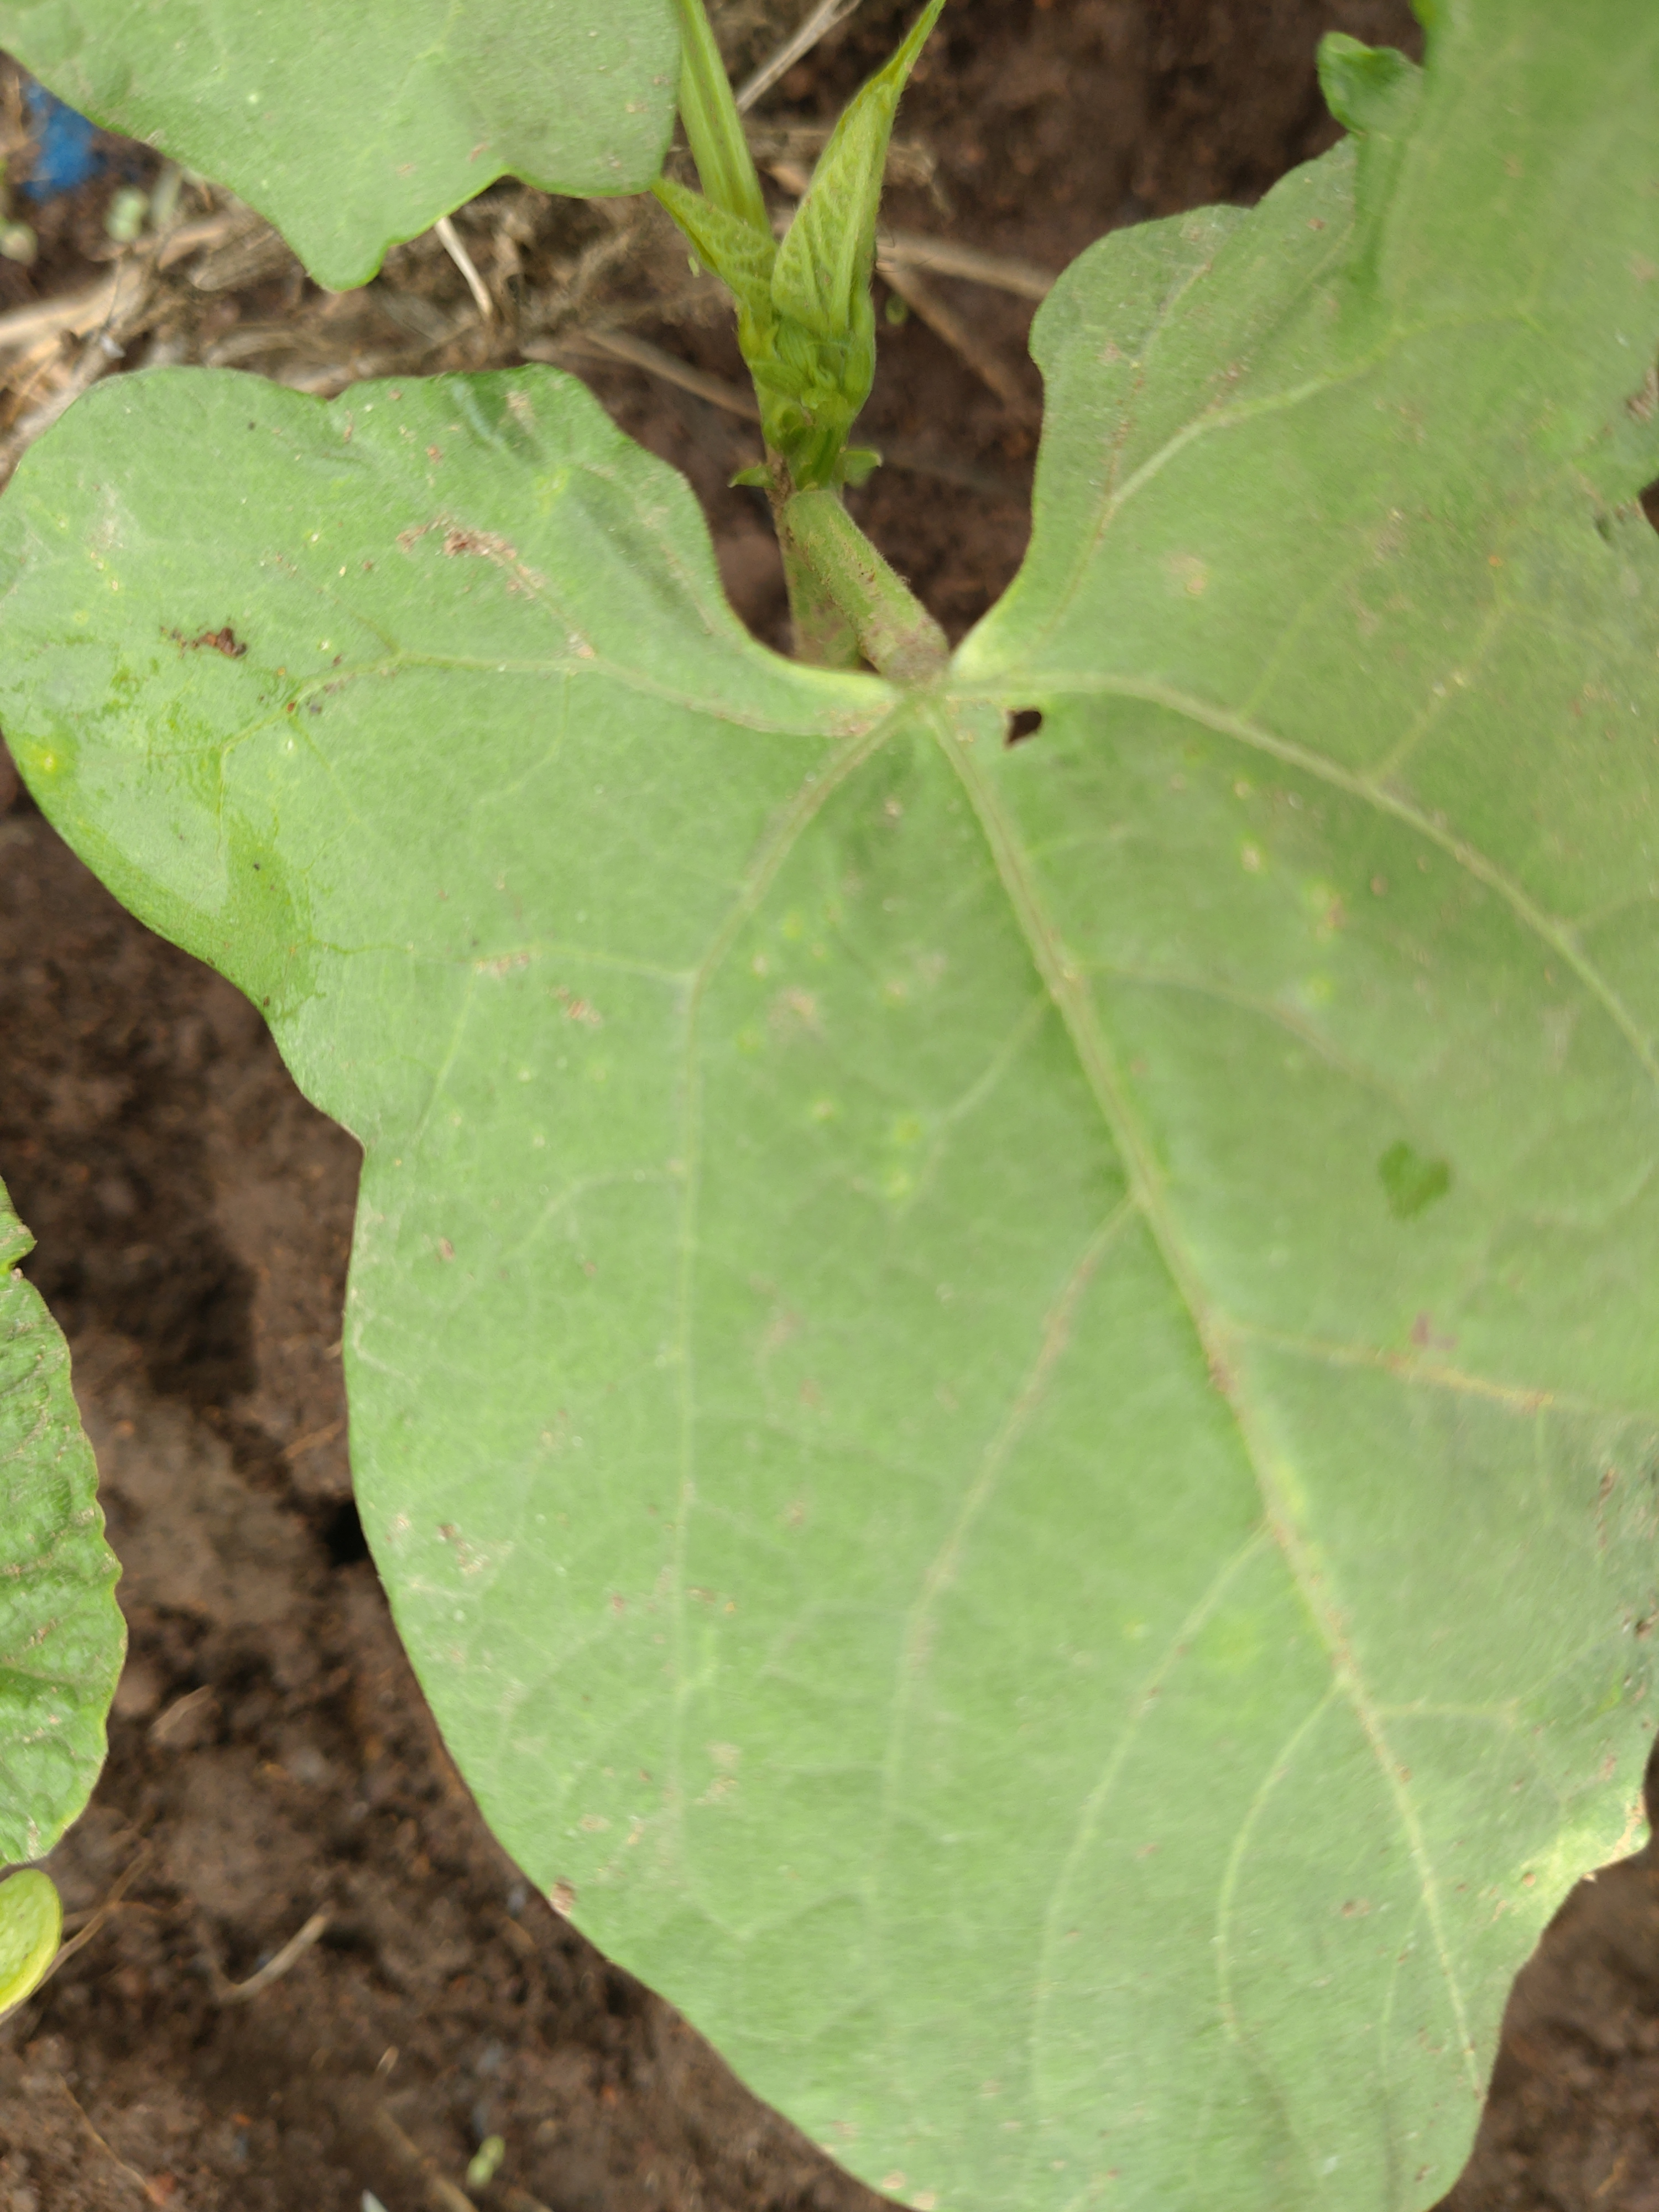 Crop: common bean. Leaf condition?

healthy
